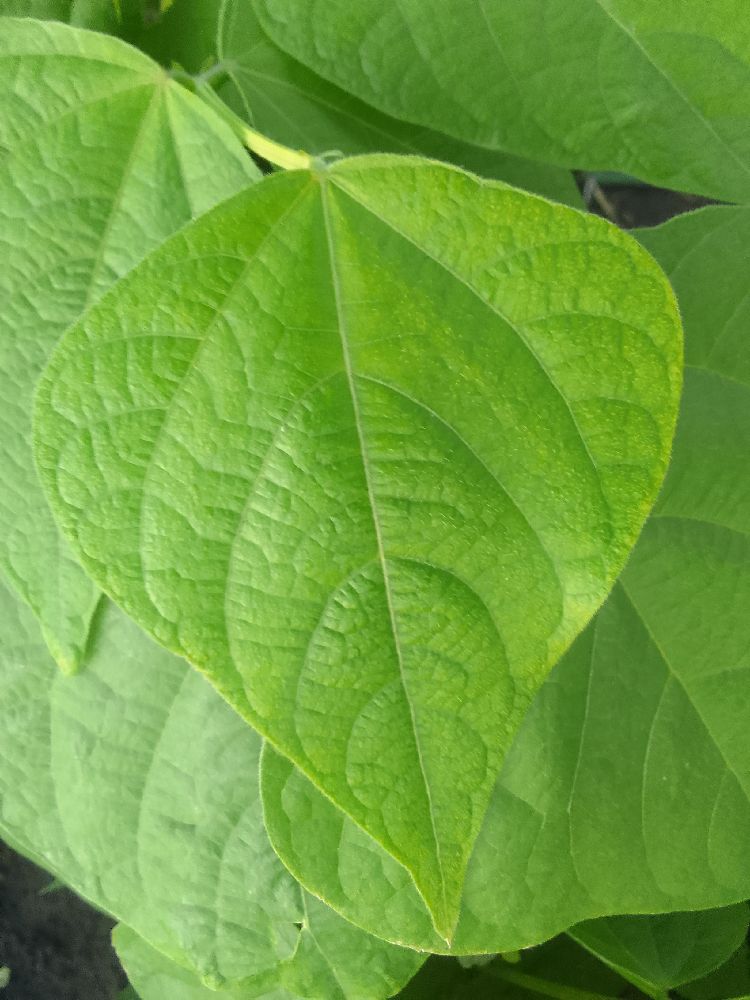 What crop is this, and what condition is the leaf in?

common bean, healthy
